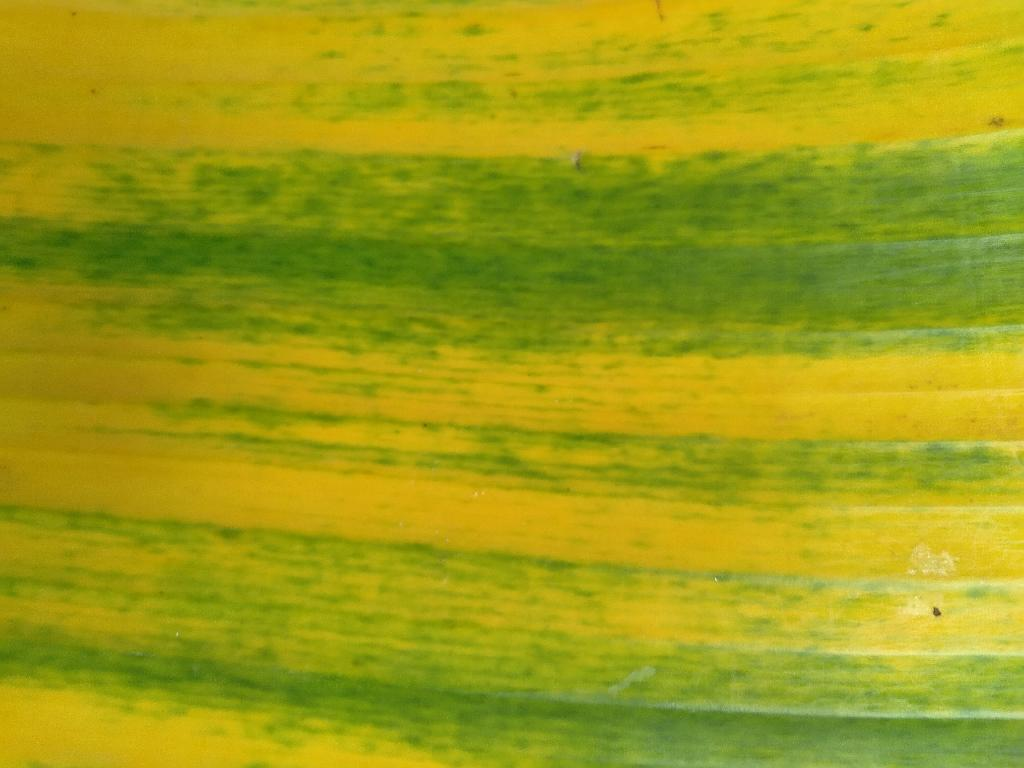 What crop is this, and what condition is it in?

banana, fusarium wilt race 1
